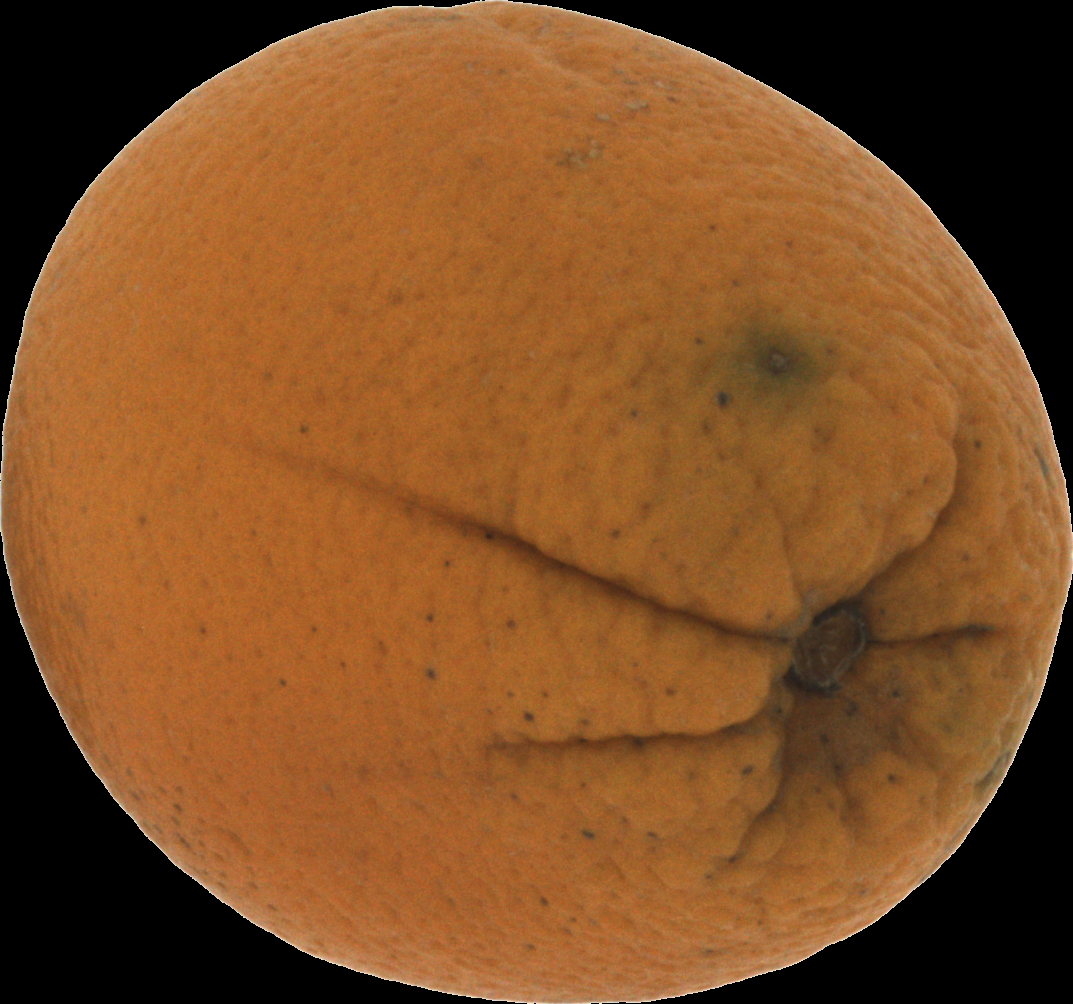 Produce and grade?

orange, bad
